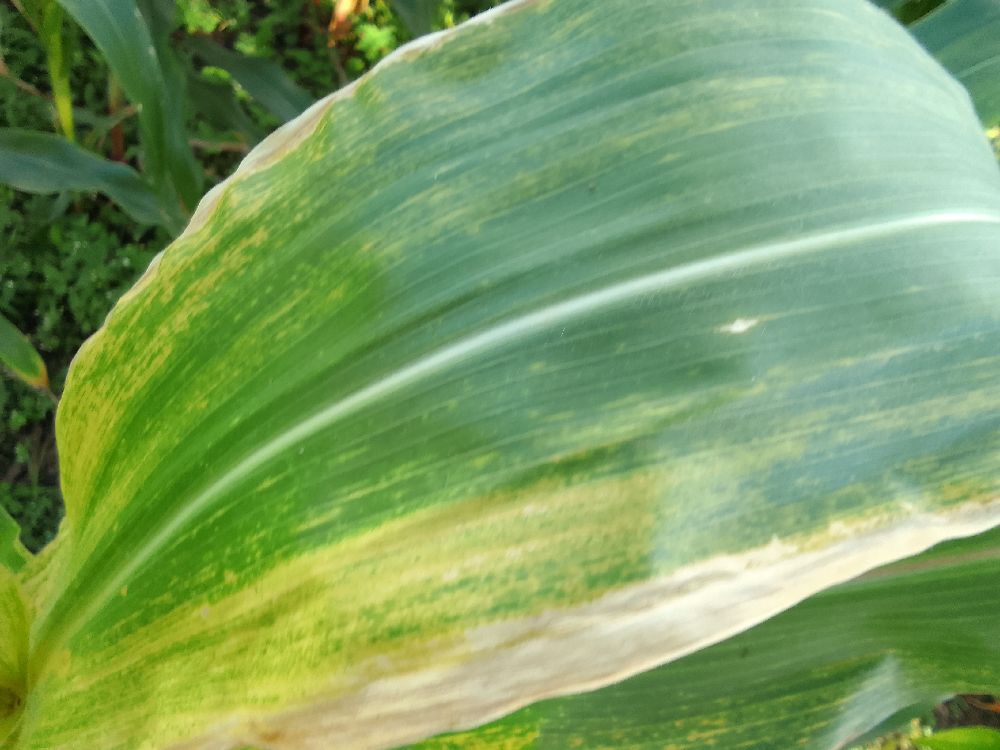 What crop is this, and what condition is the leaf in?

maize, maize lethal necrosis
